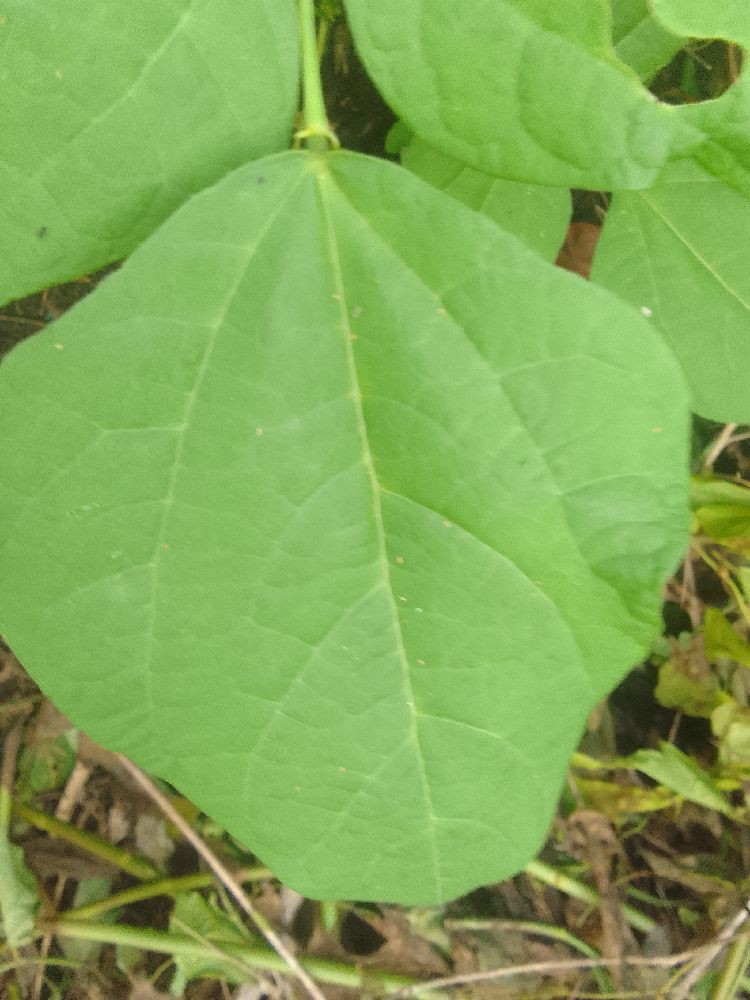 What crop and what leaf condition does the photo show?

common bean, healthy
